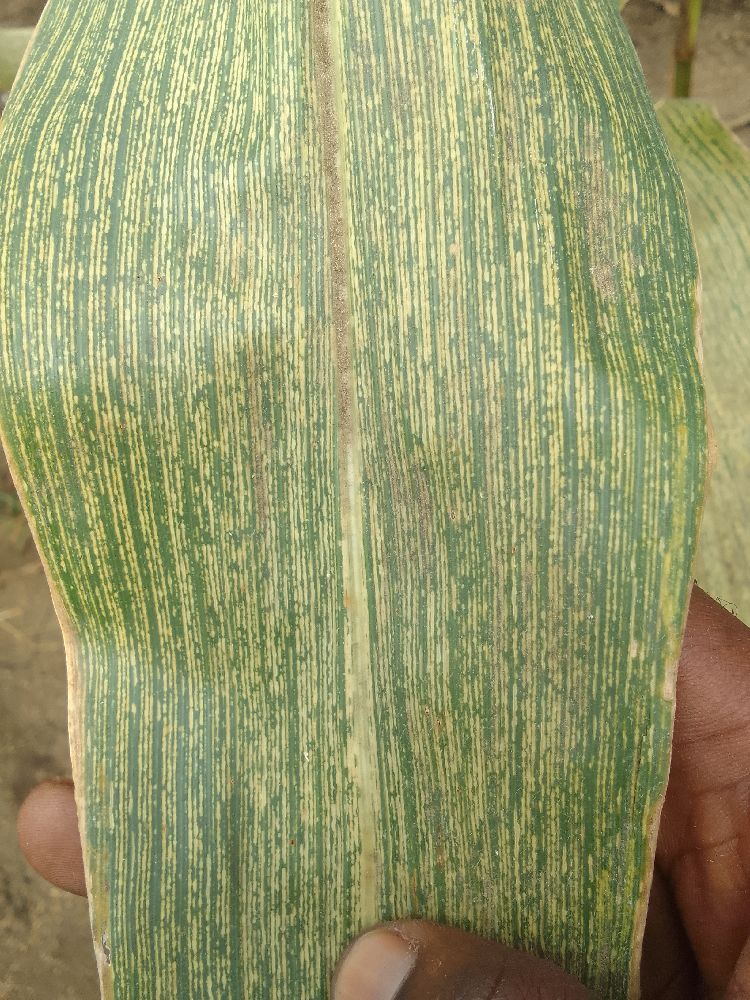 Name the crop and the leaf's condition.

maize, maize streak virus
